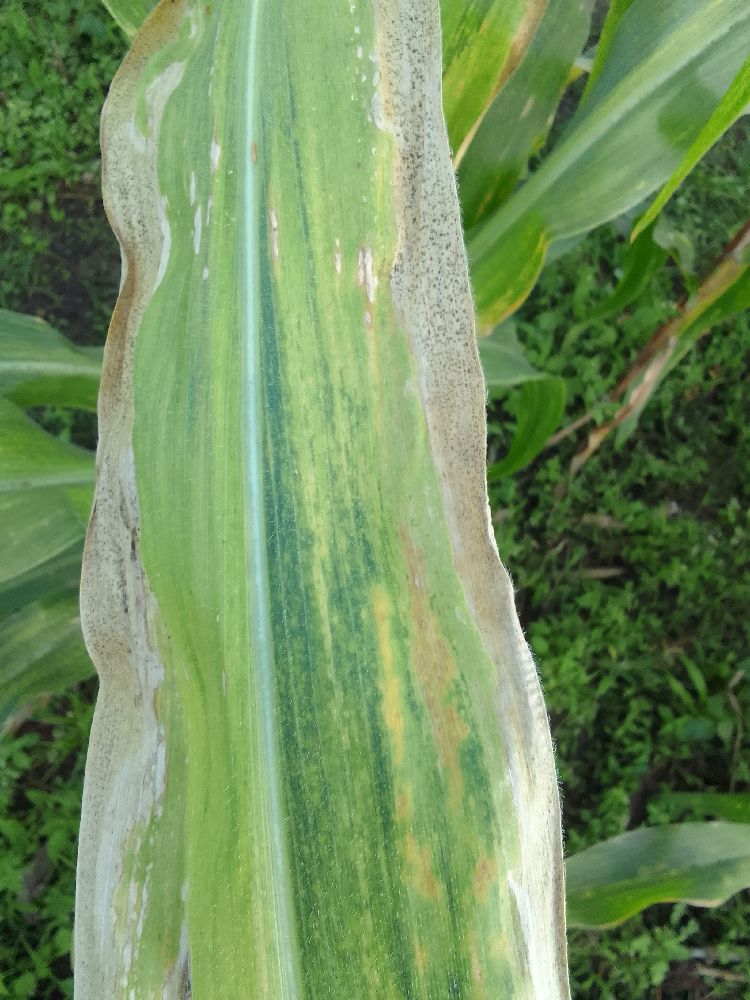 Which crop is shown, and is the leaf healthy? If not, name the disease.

maize, maize lethal necrosis
